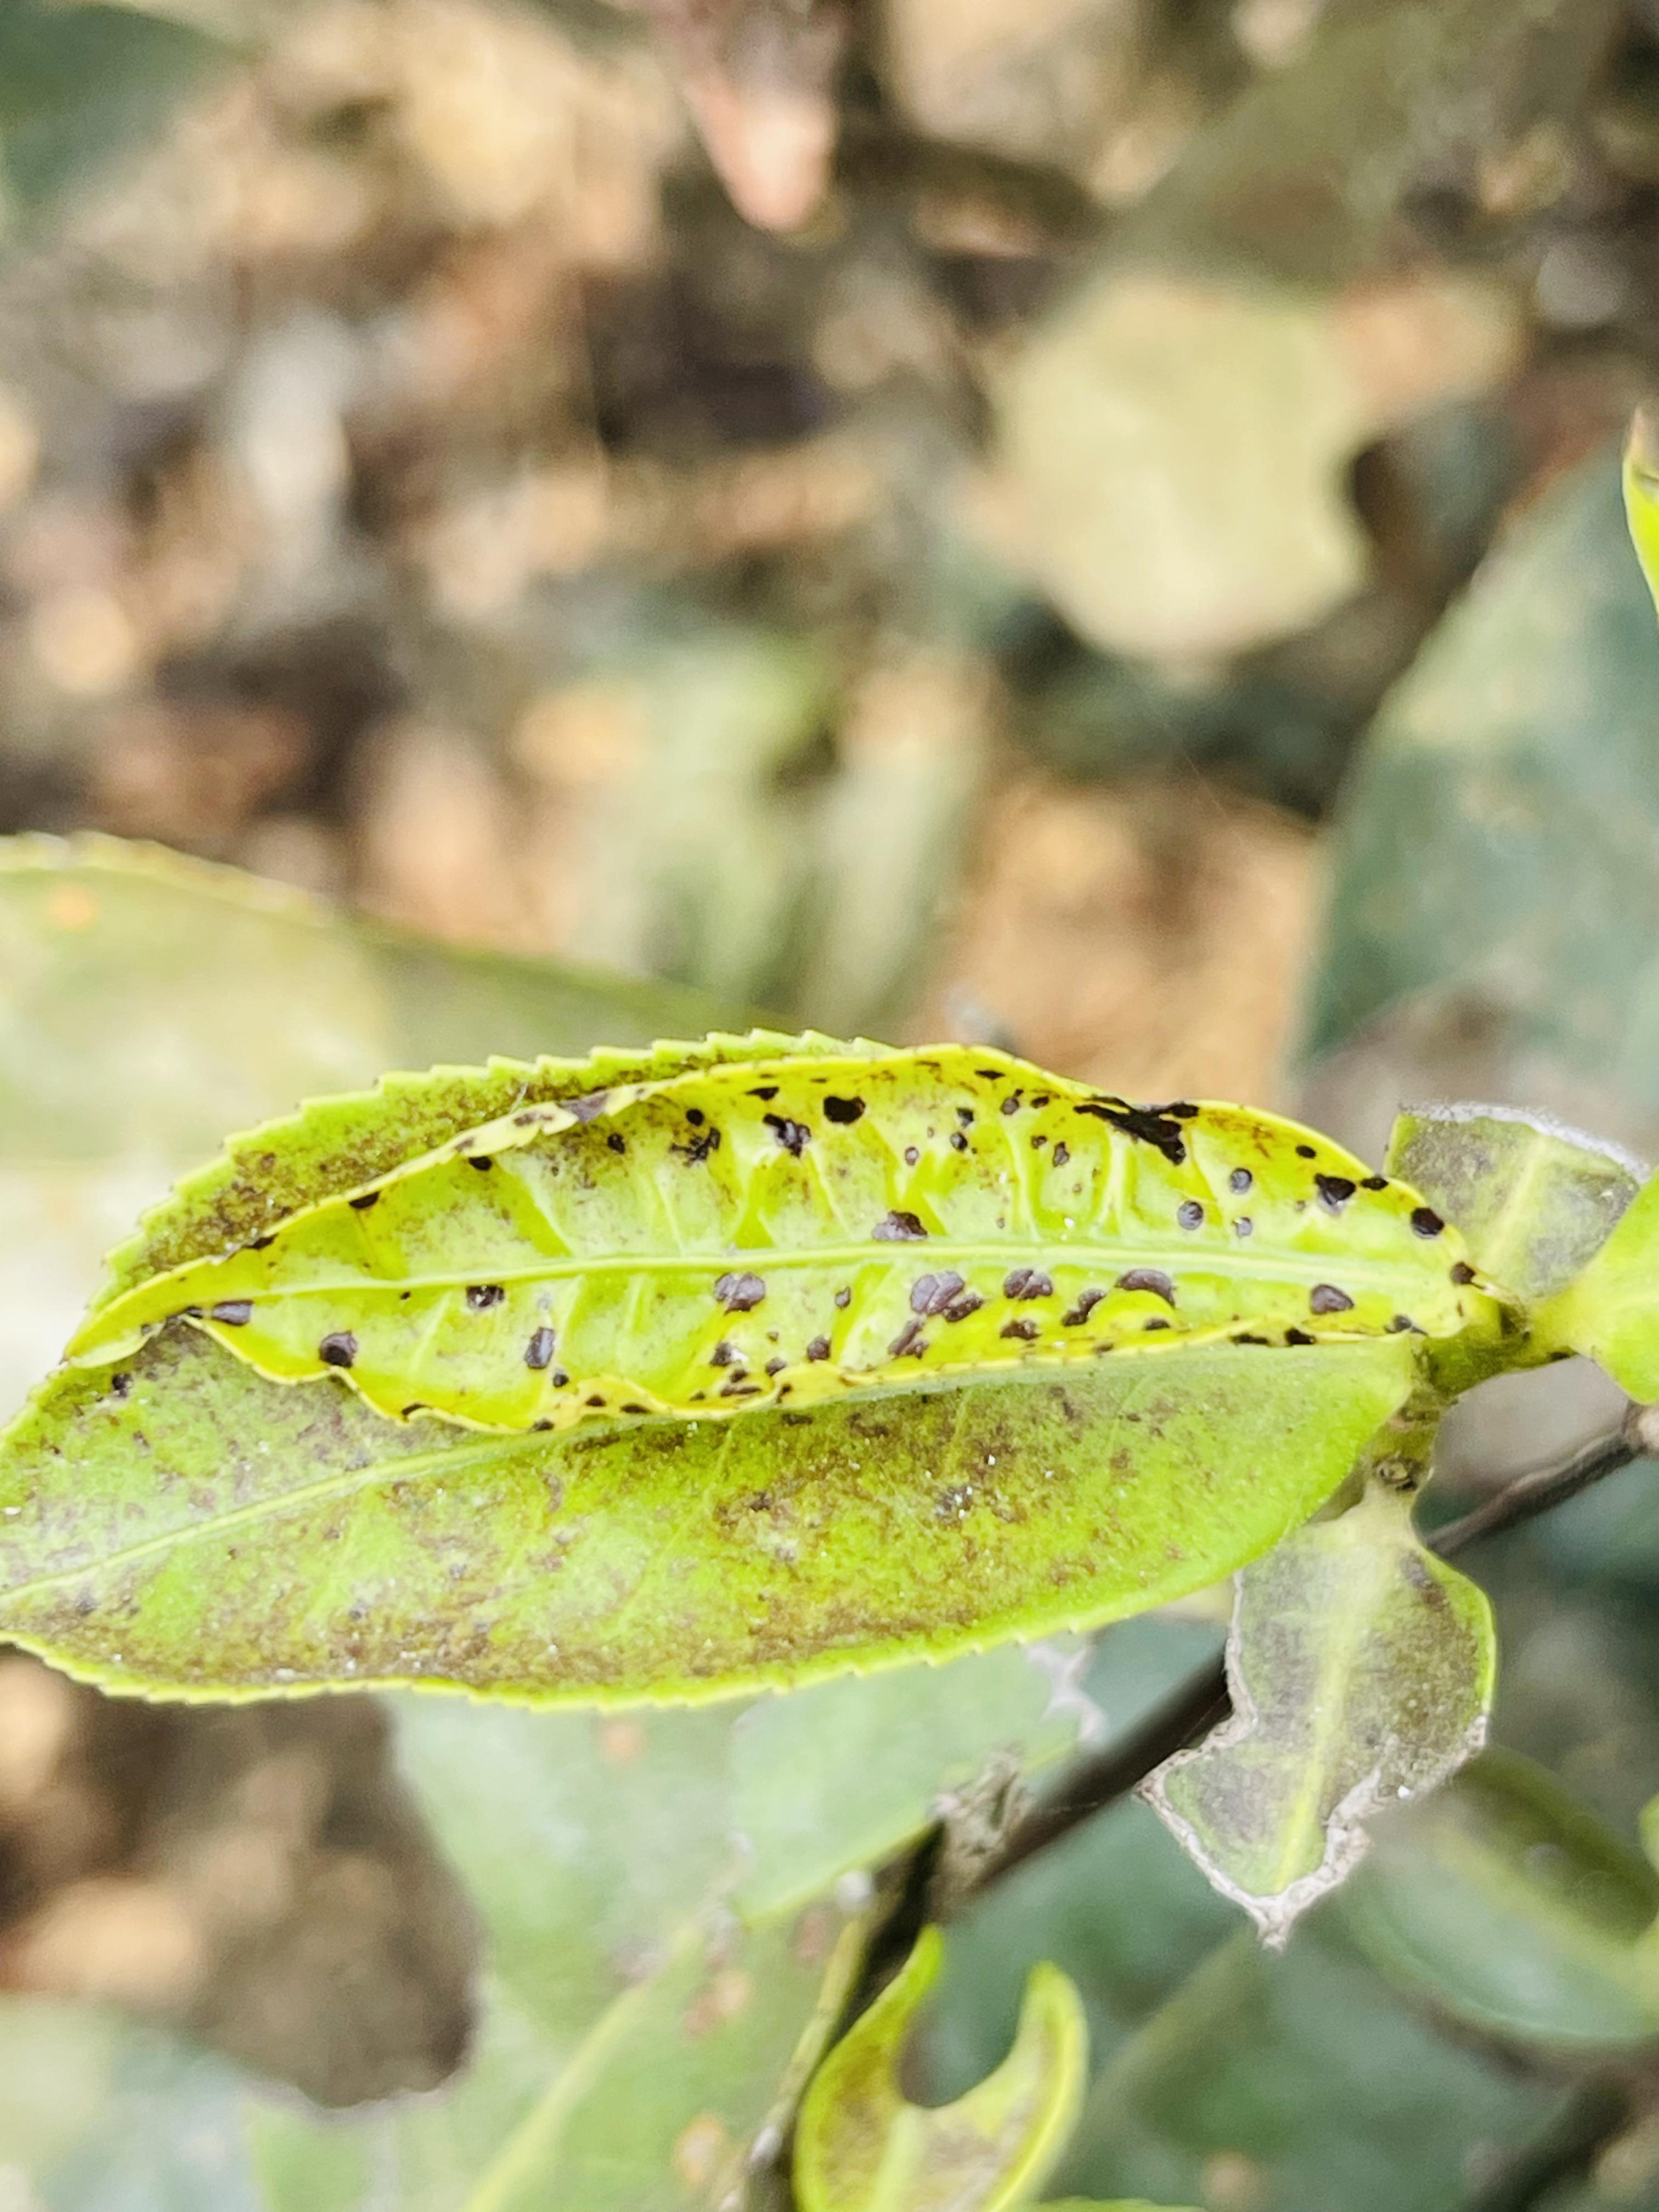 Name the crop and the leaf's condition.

tea, helopeltis
